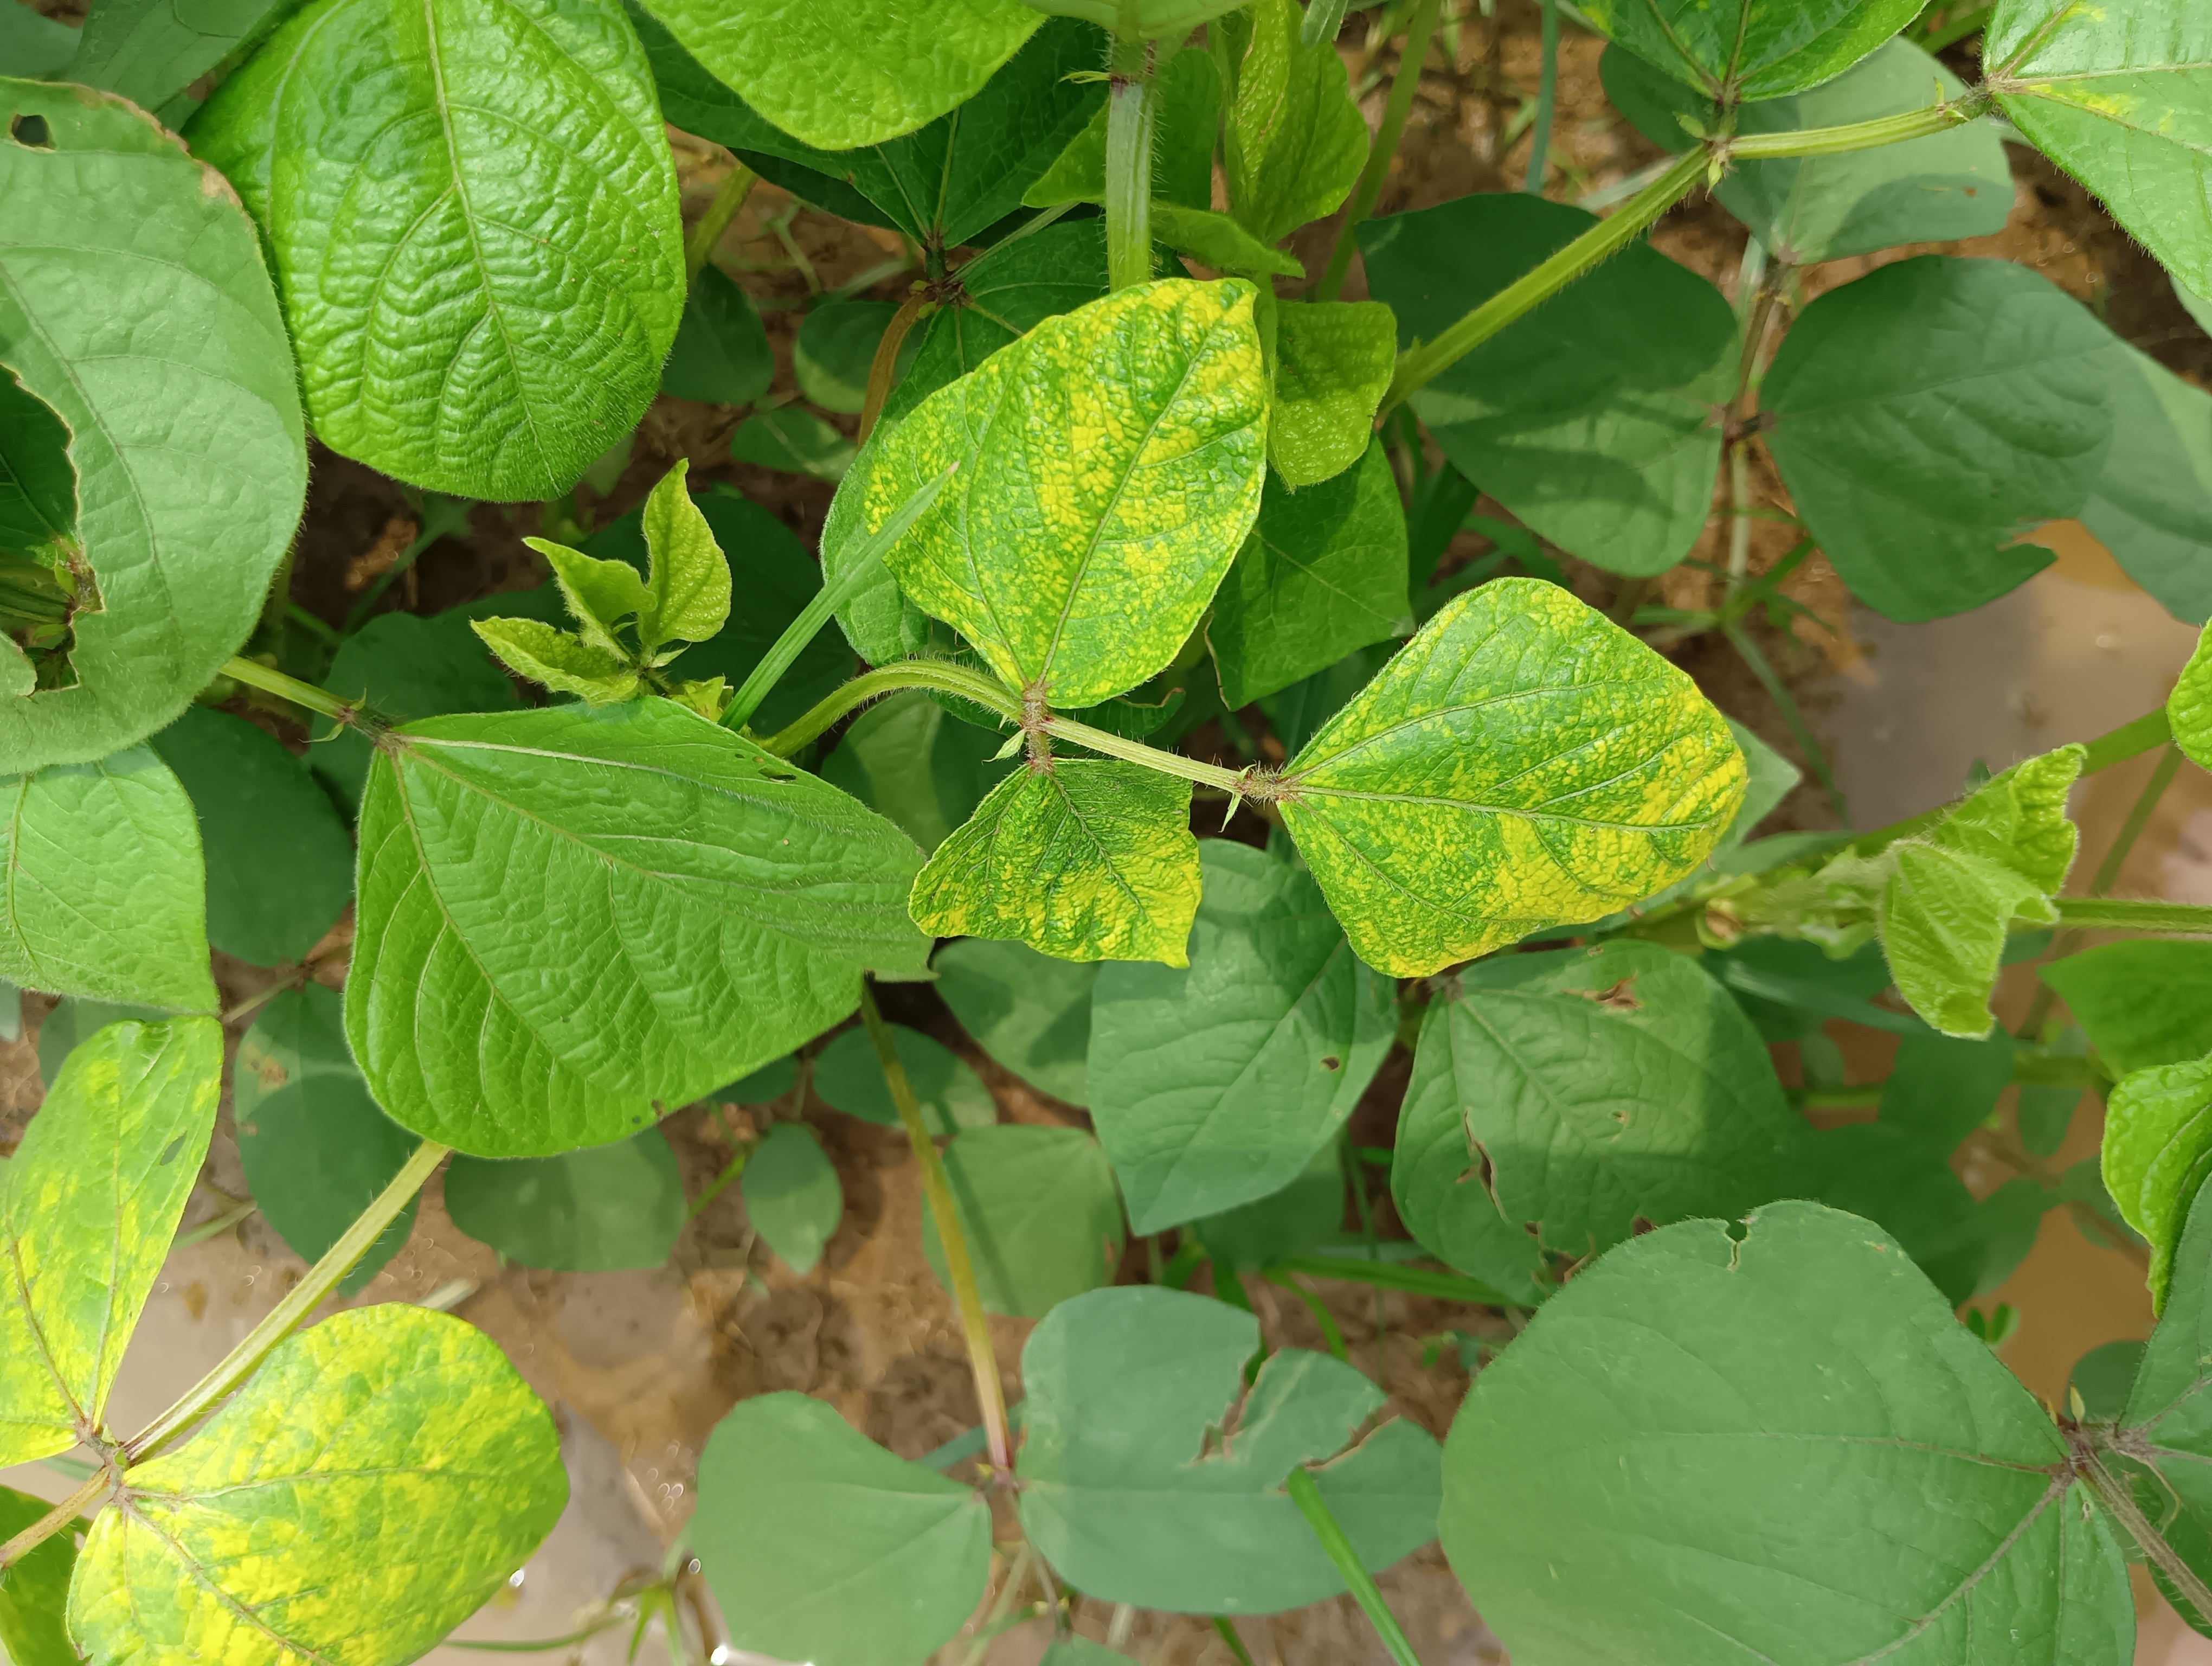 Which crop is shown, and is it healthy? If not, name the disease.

mungbean, yellow mosaic
